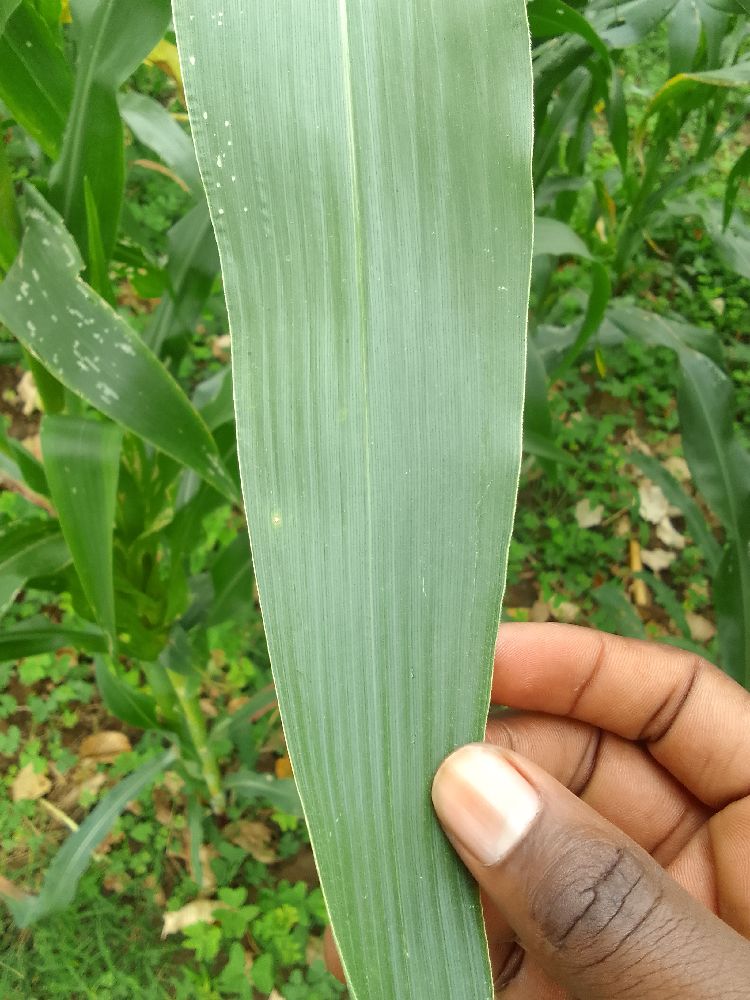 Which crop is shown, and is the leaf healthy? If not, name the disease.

maize, healthy
